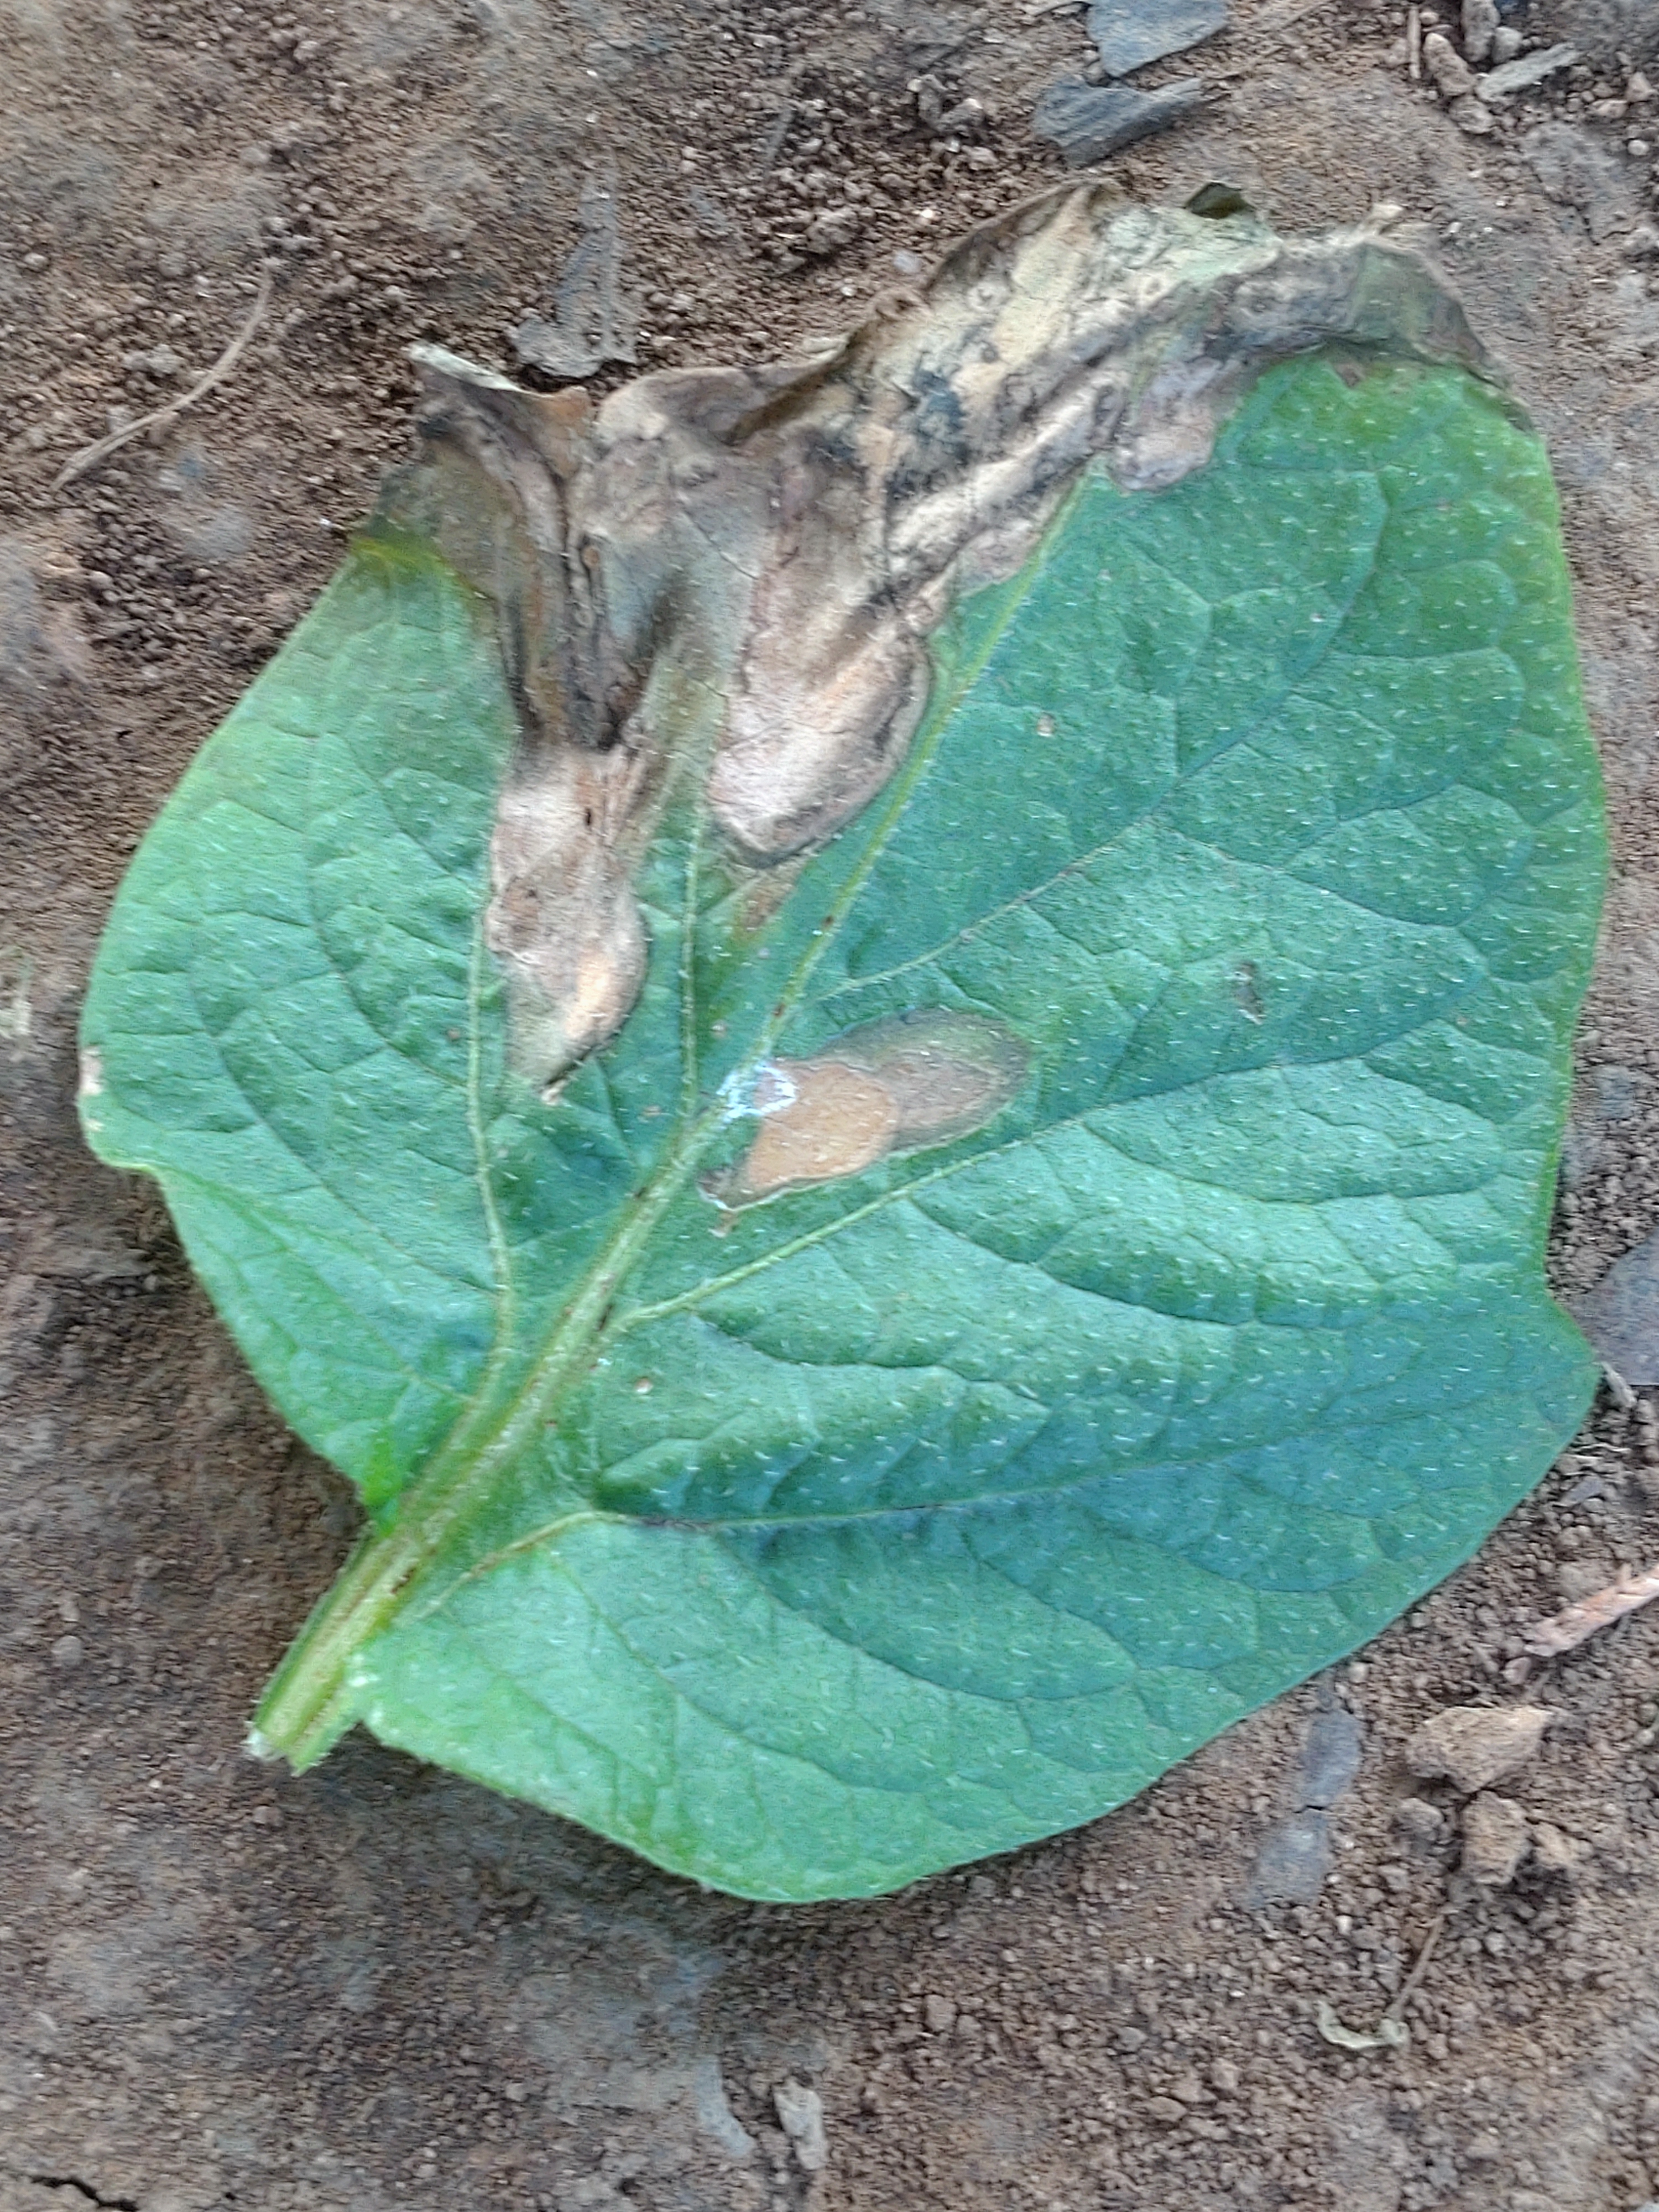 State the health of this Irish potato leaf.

early blight
